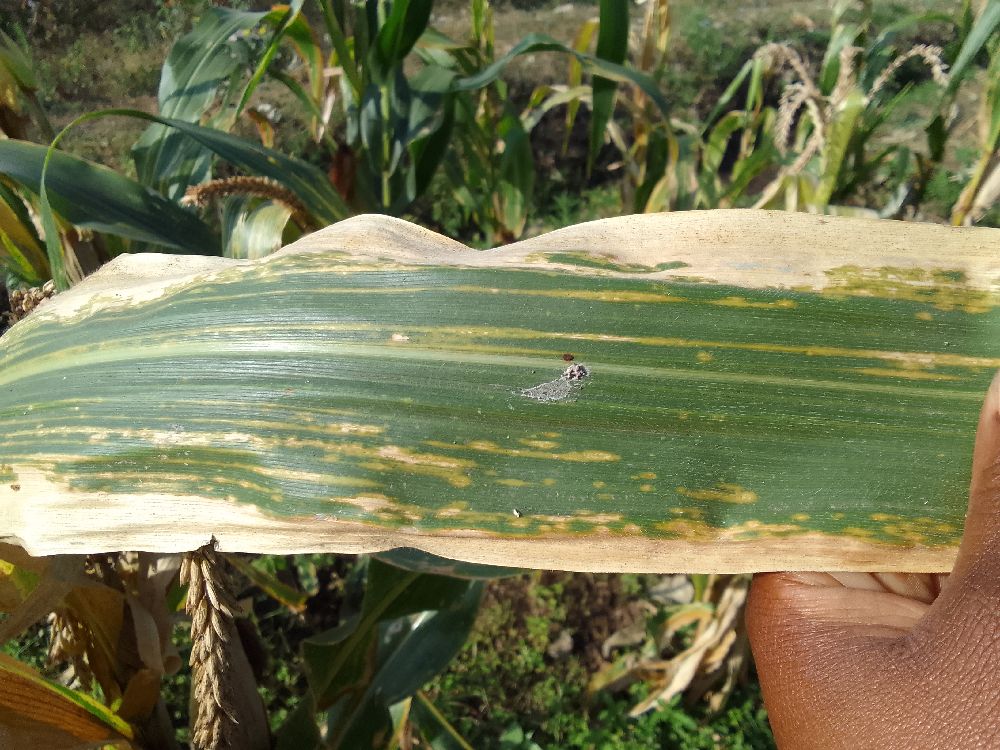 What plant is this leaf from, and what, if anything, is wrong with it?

maize, maize lethal necrosis
